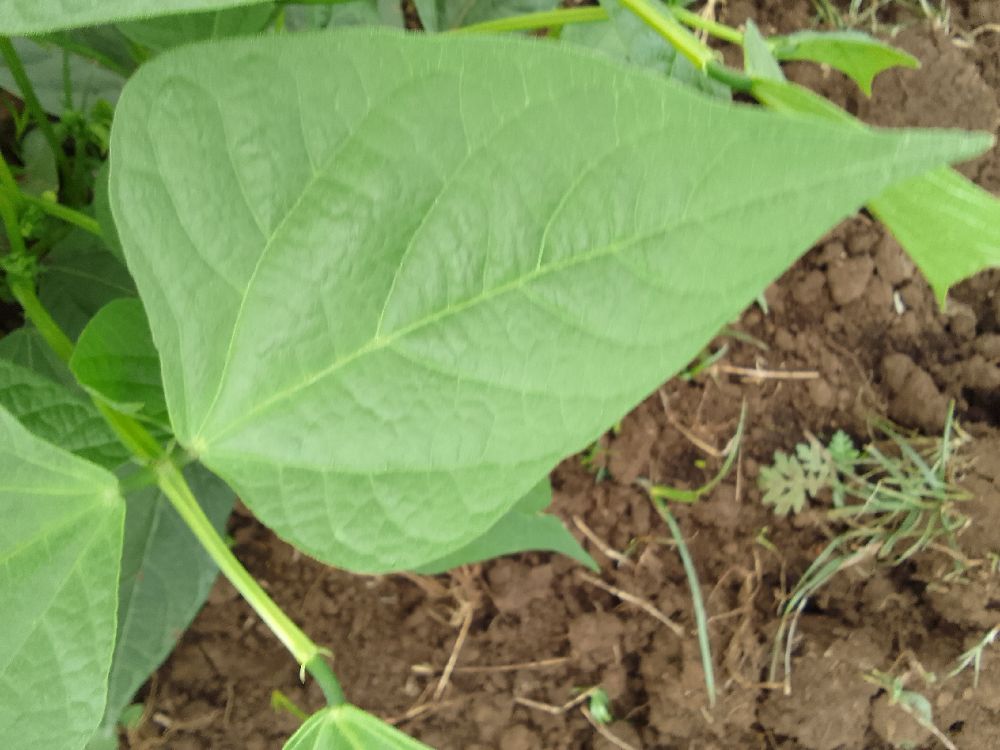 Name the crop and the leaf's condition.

common bean, healthy
